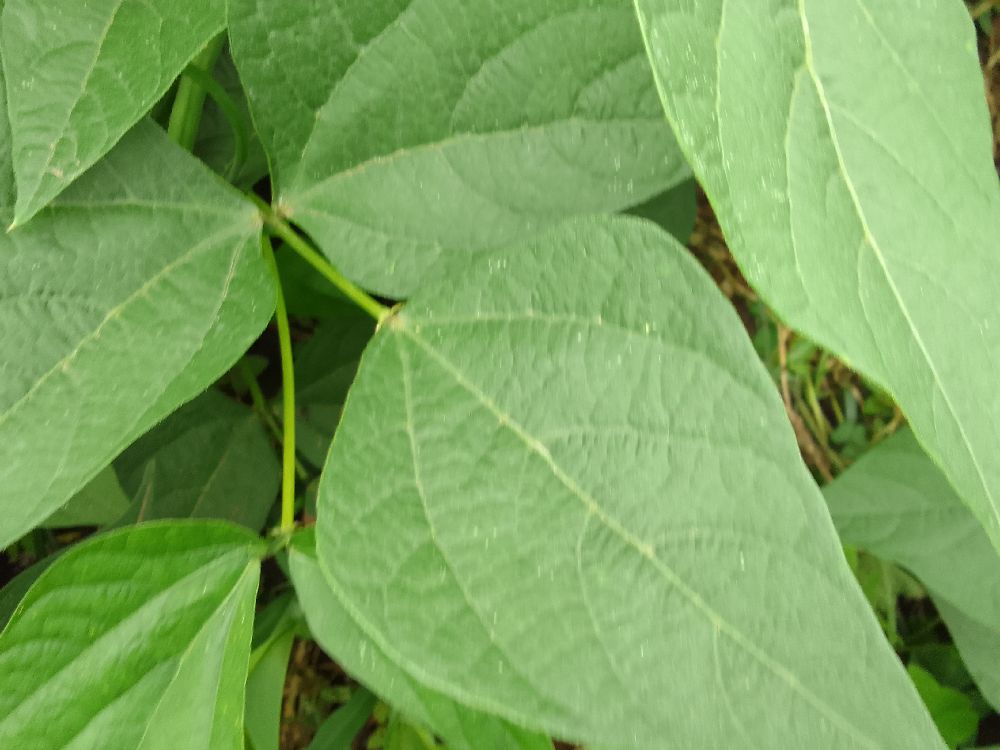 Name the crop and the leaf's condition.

common bean, healthy
